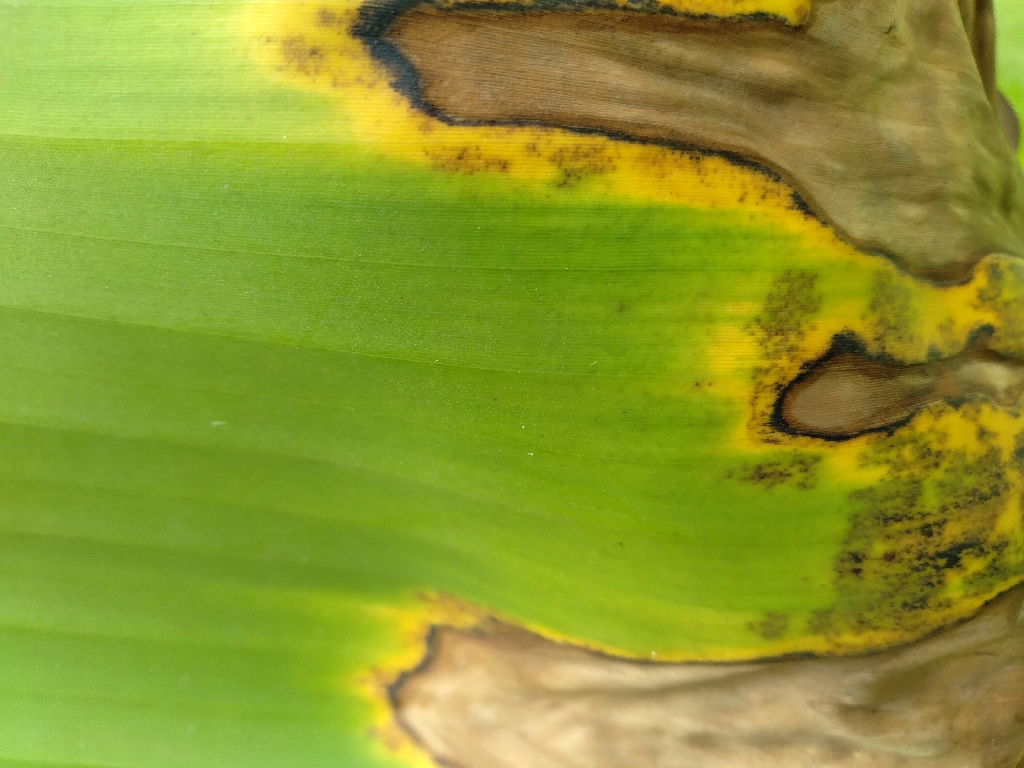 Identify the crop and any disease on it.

banana, black sigatoka
